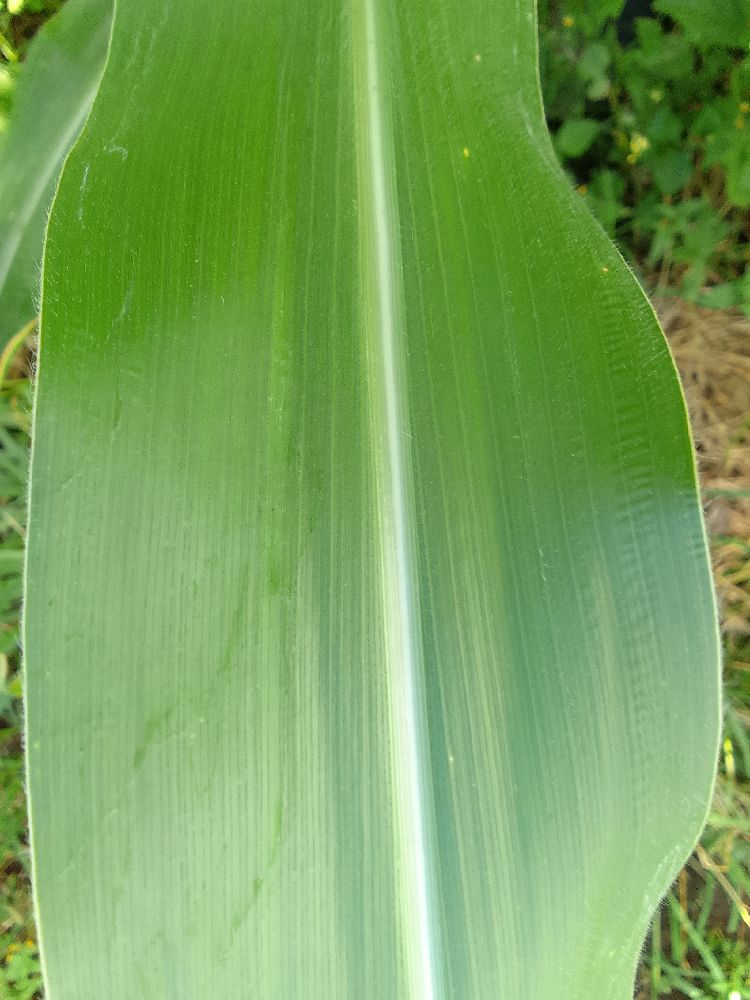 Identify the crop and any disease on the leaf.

maize, healthy
